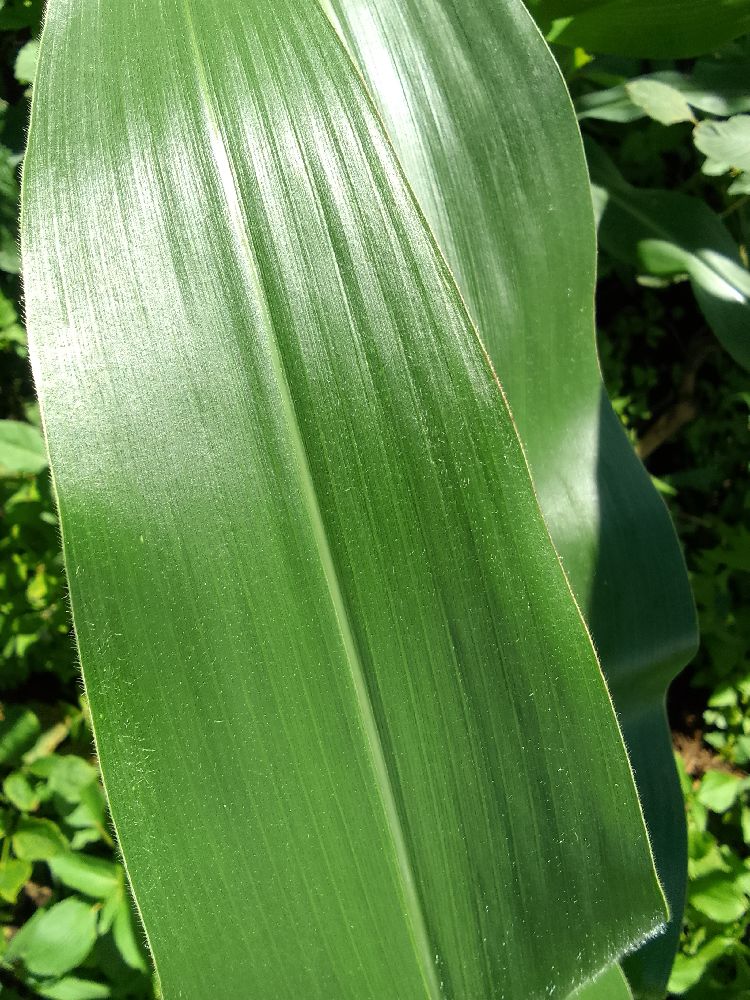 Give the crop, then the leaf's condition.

maize, healthy
